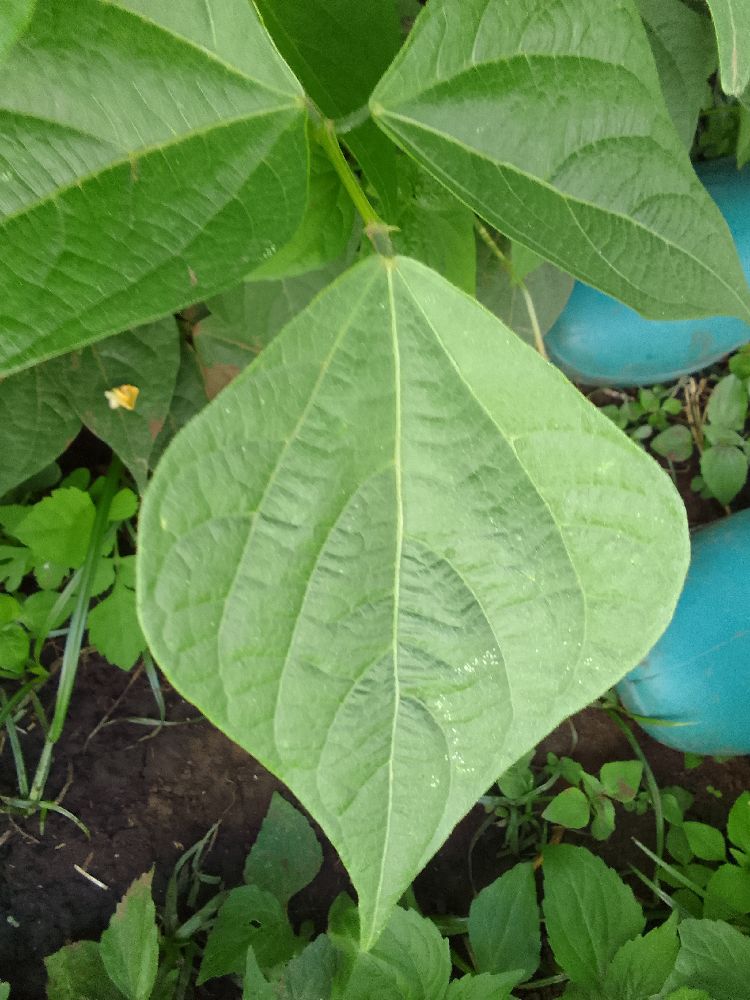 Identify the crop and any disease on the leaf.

common bean, healthy
